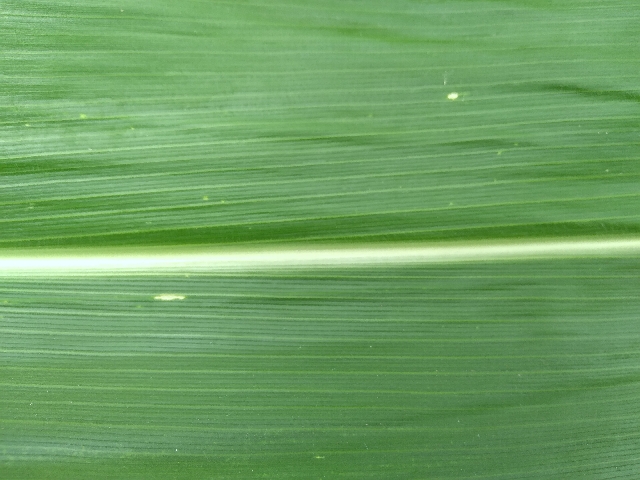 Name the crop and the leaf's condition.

maize, healthy
